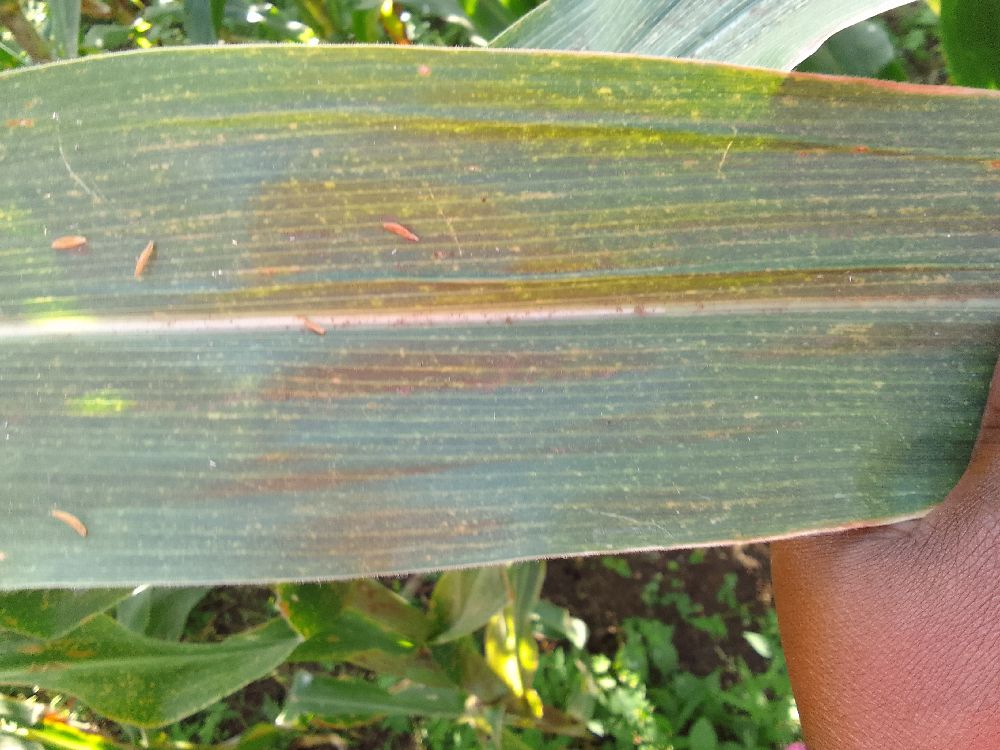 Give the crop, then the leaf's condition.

maize, maize lethal necrosis
